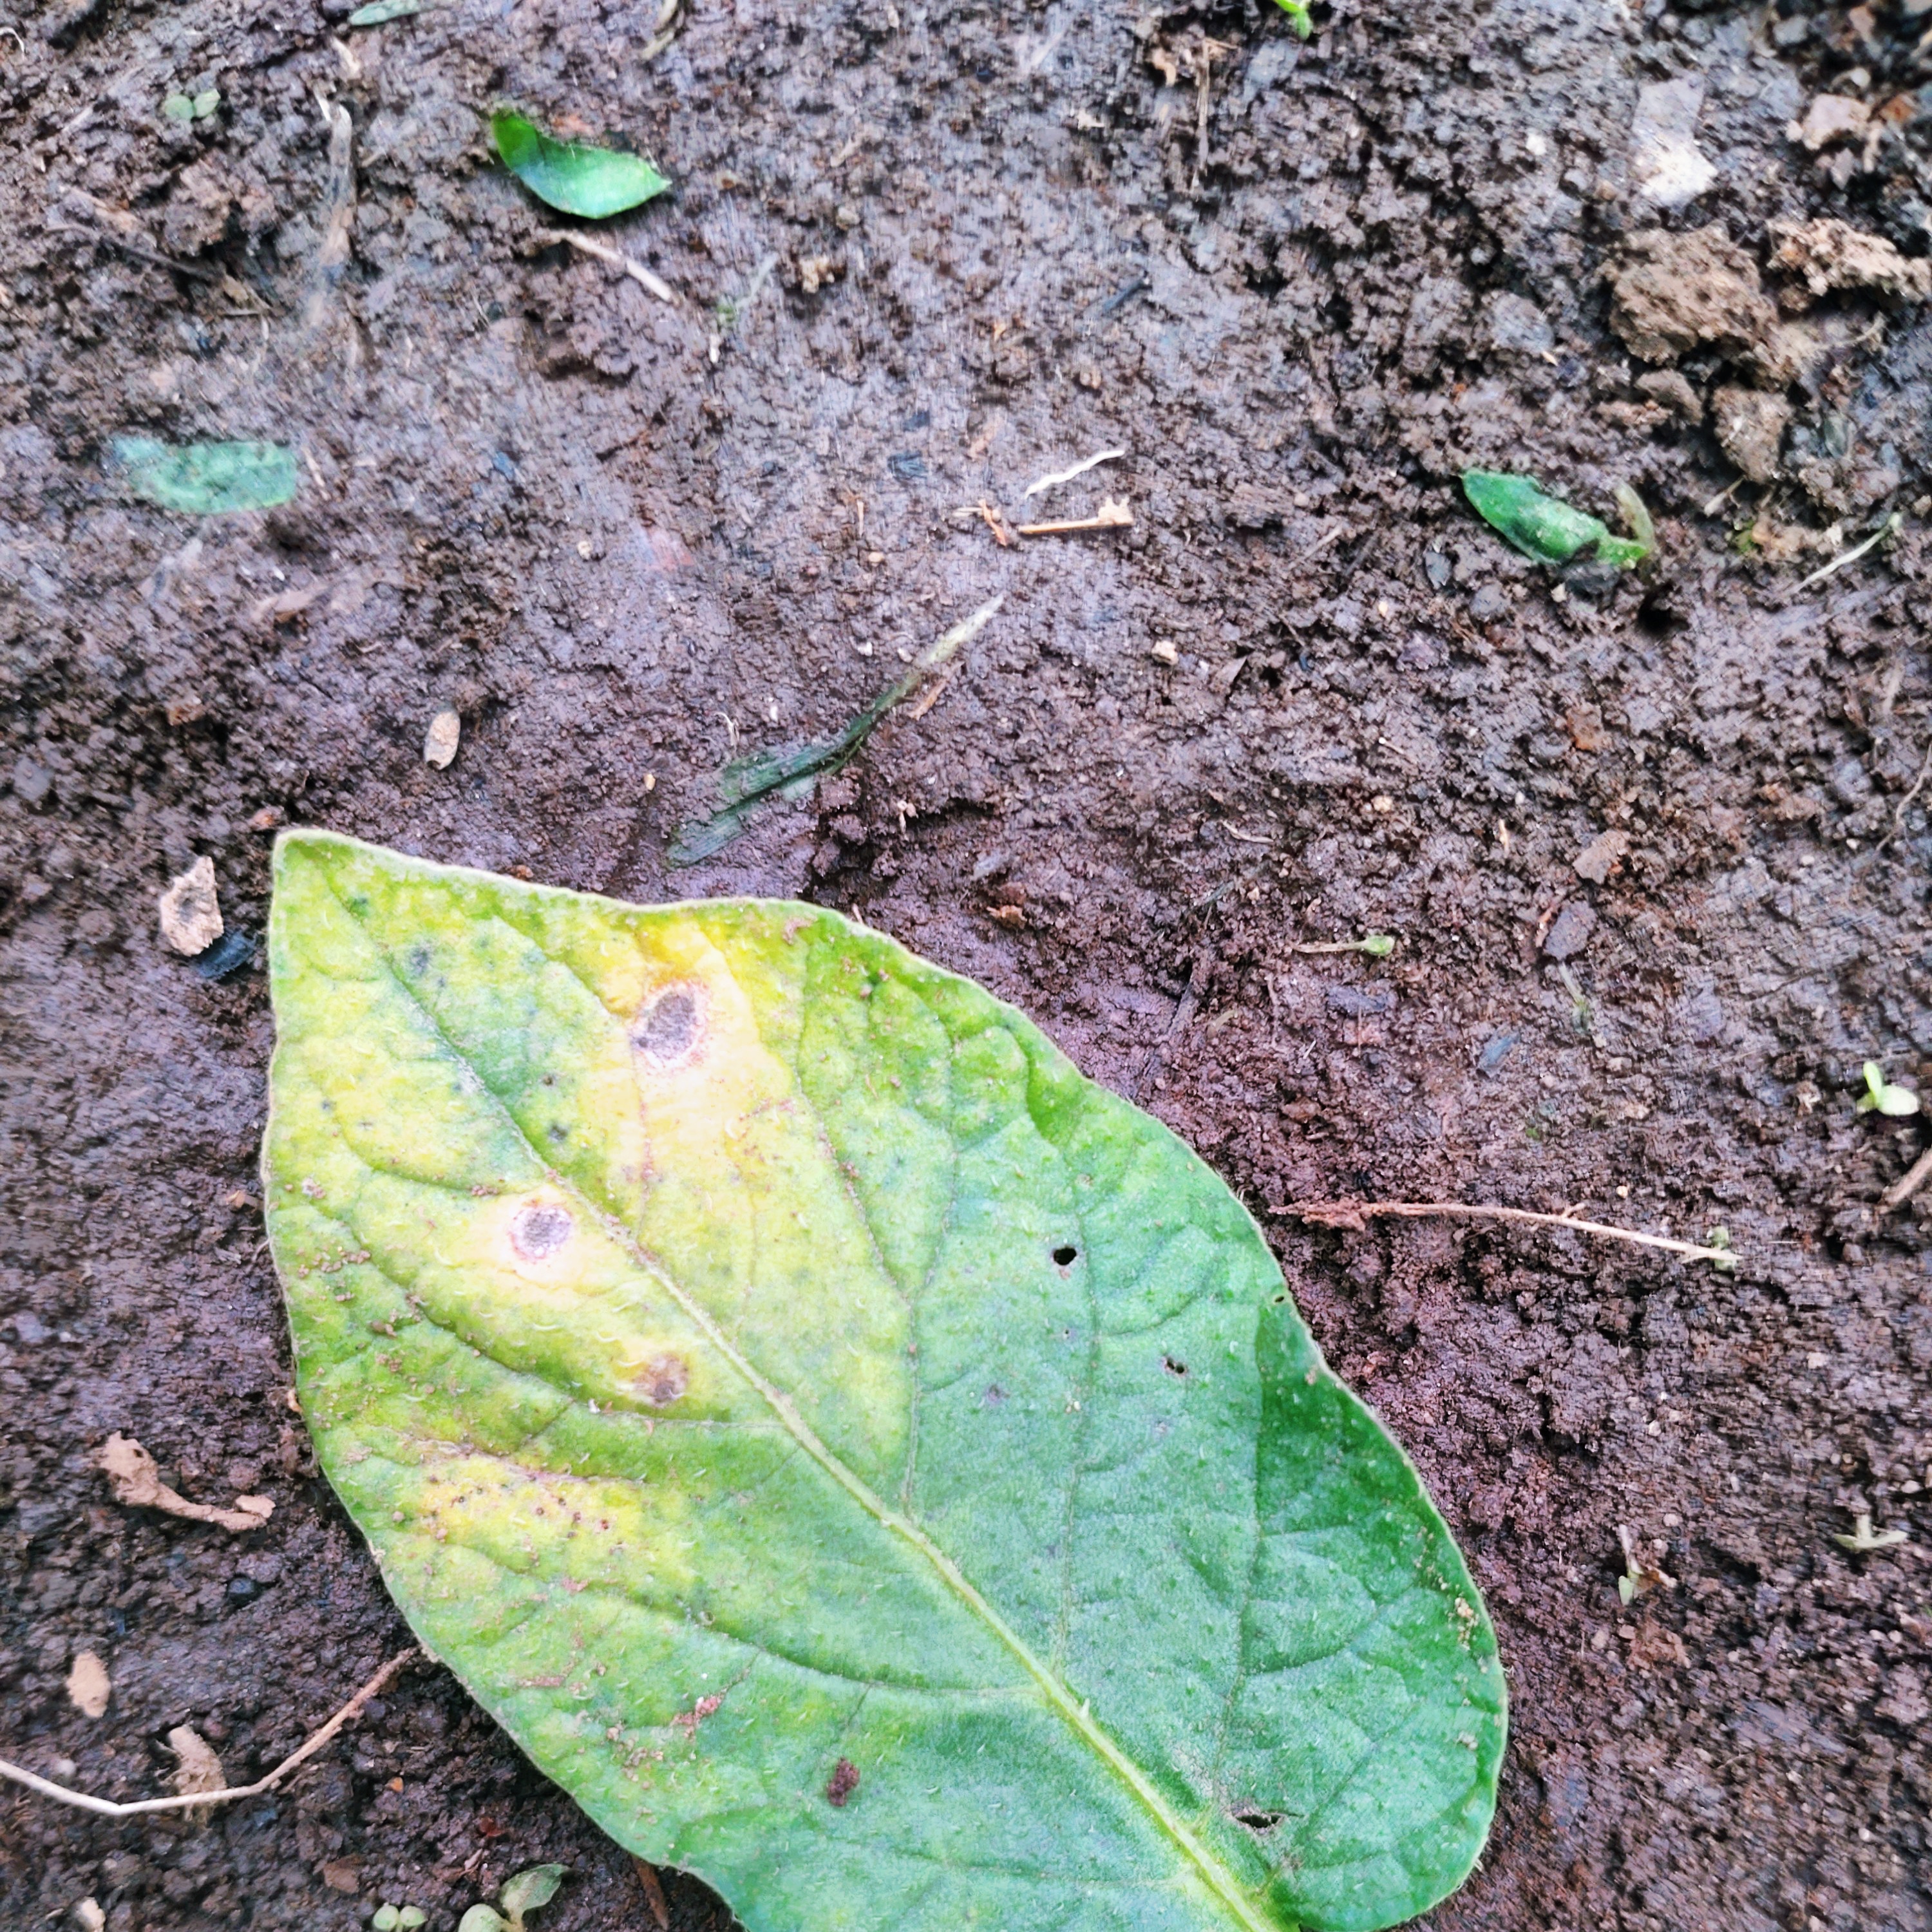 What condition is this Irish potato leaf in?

late blight
